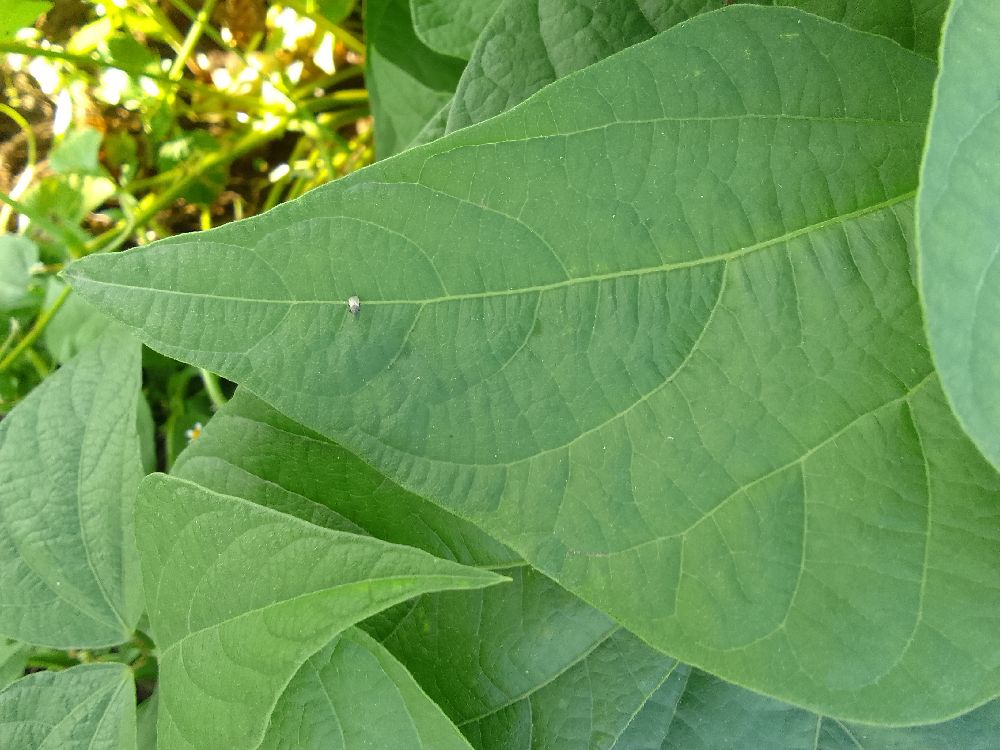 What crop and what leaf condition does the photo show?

common bean, healthy
